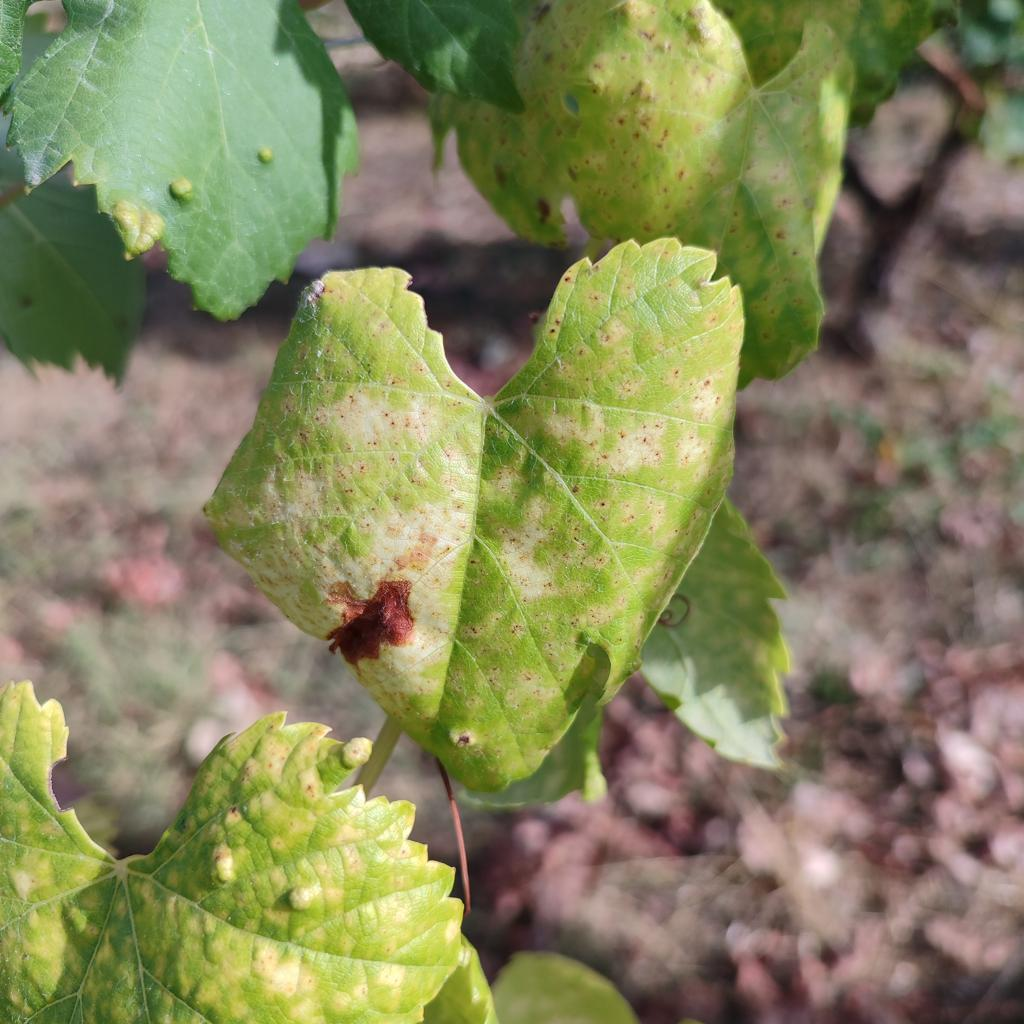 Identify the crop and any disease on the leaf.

grapevine, esca complex
